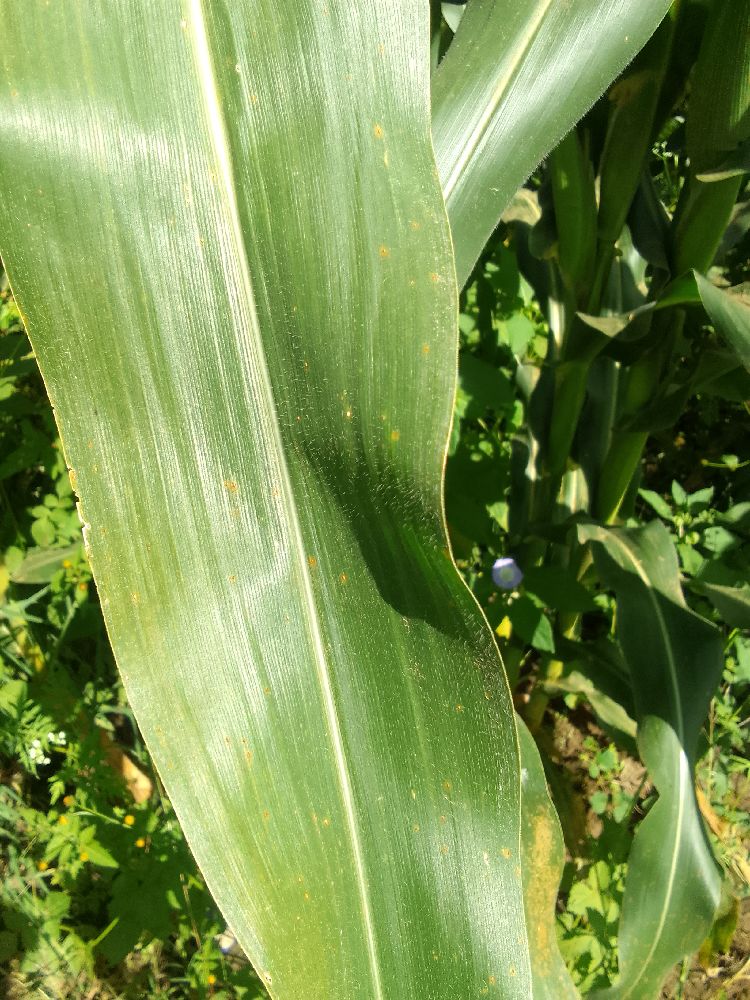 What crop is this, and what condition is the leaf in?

maize, healthy
